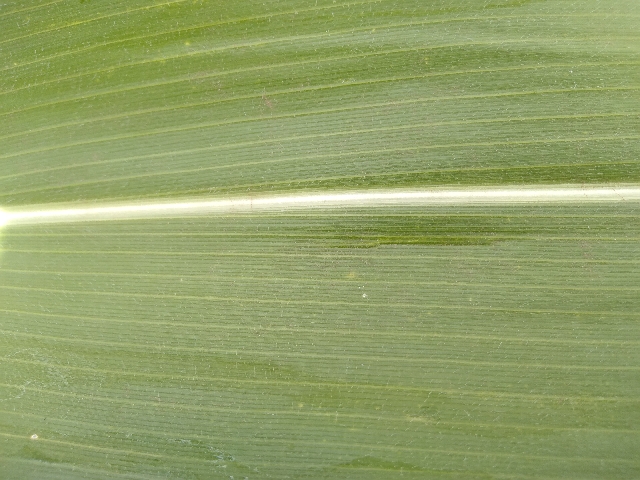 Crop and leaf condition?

maize, healthy
